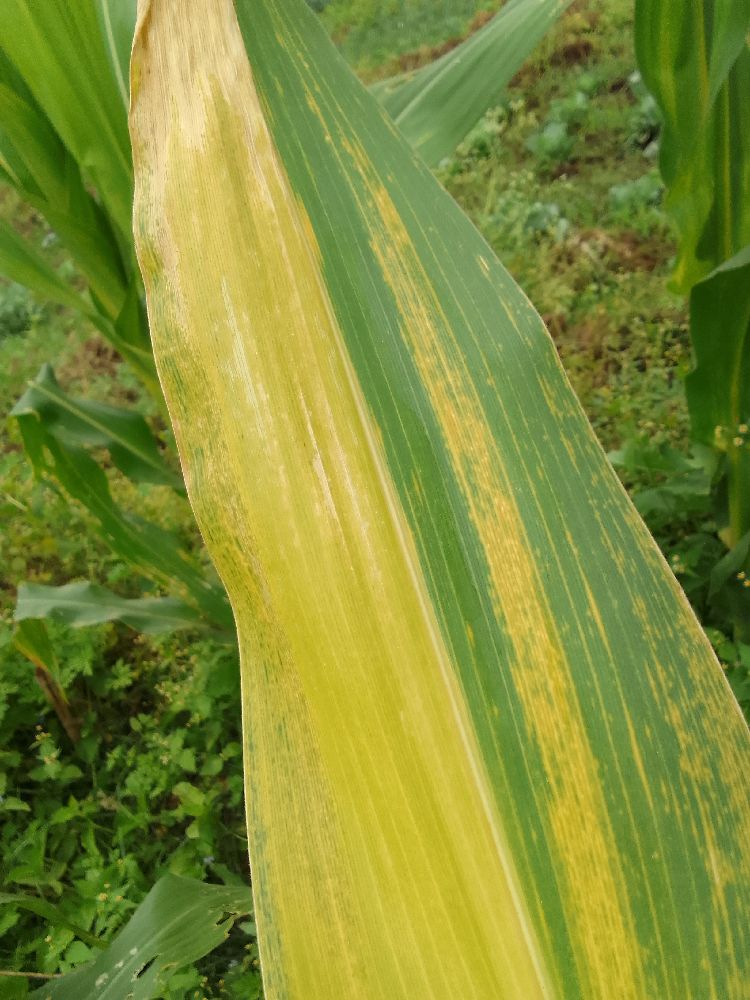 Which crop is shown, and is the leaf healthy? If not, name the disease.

maize, maize lethal necrosis
